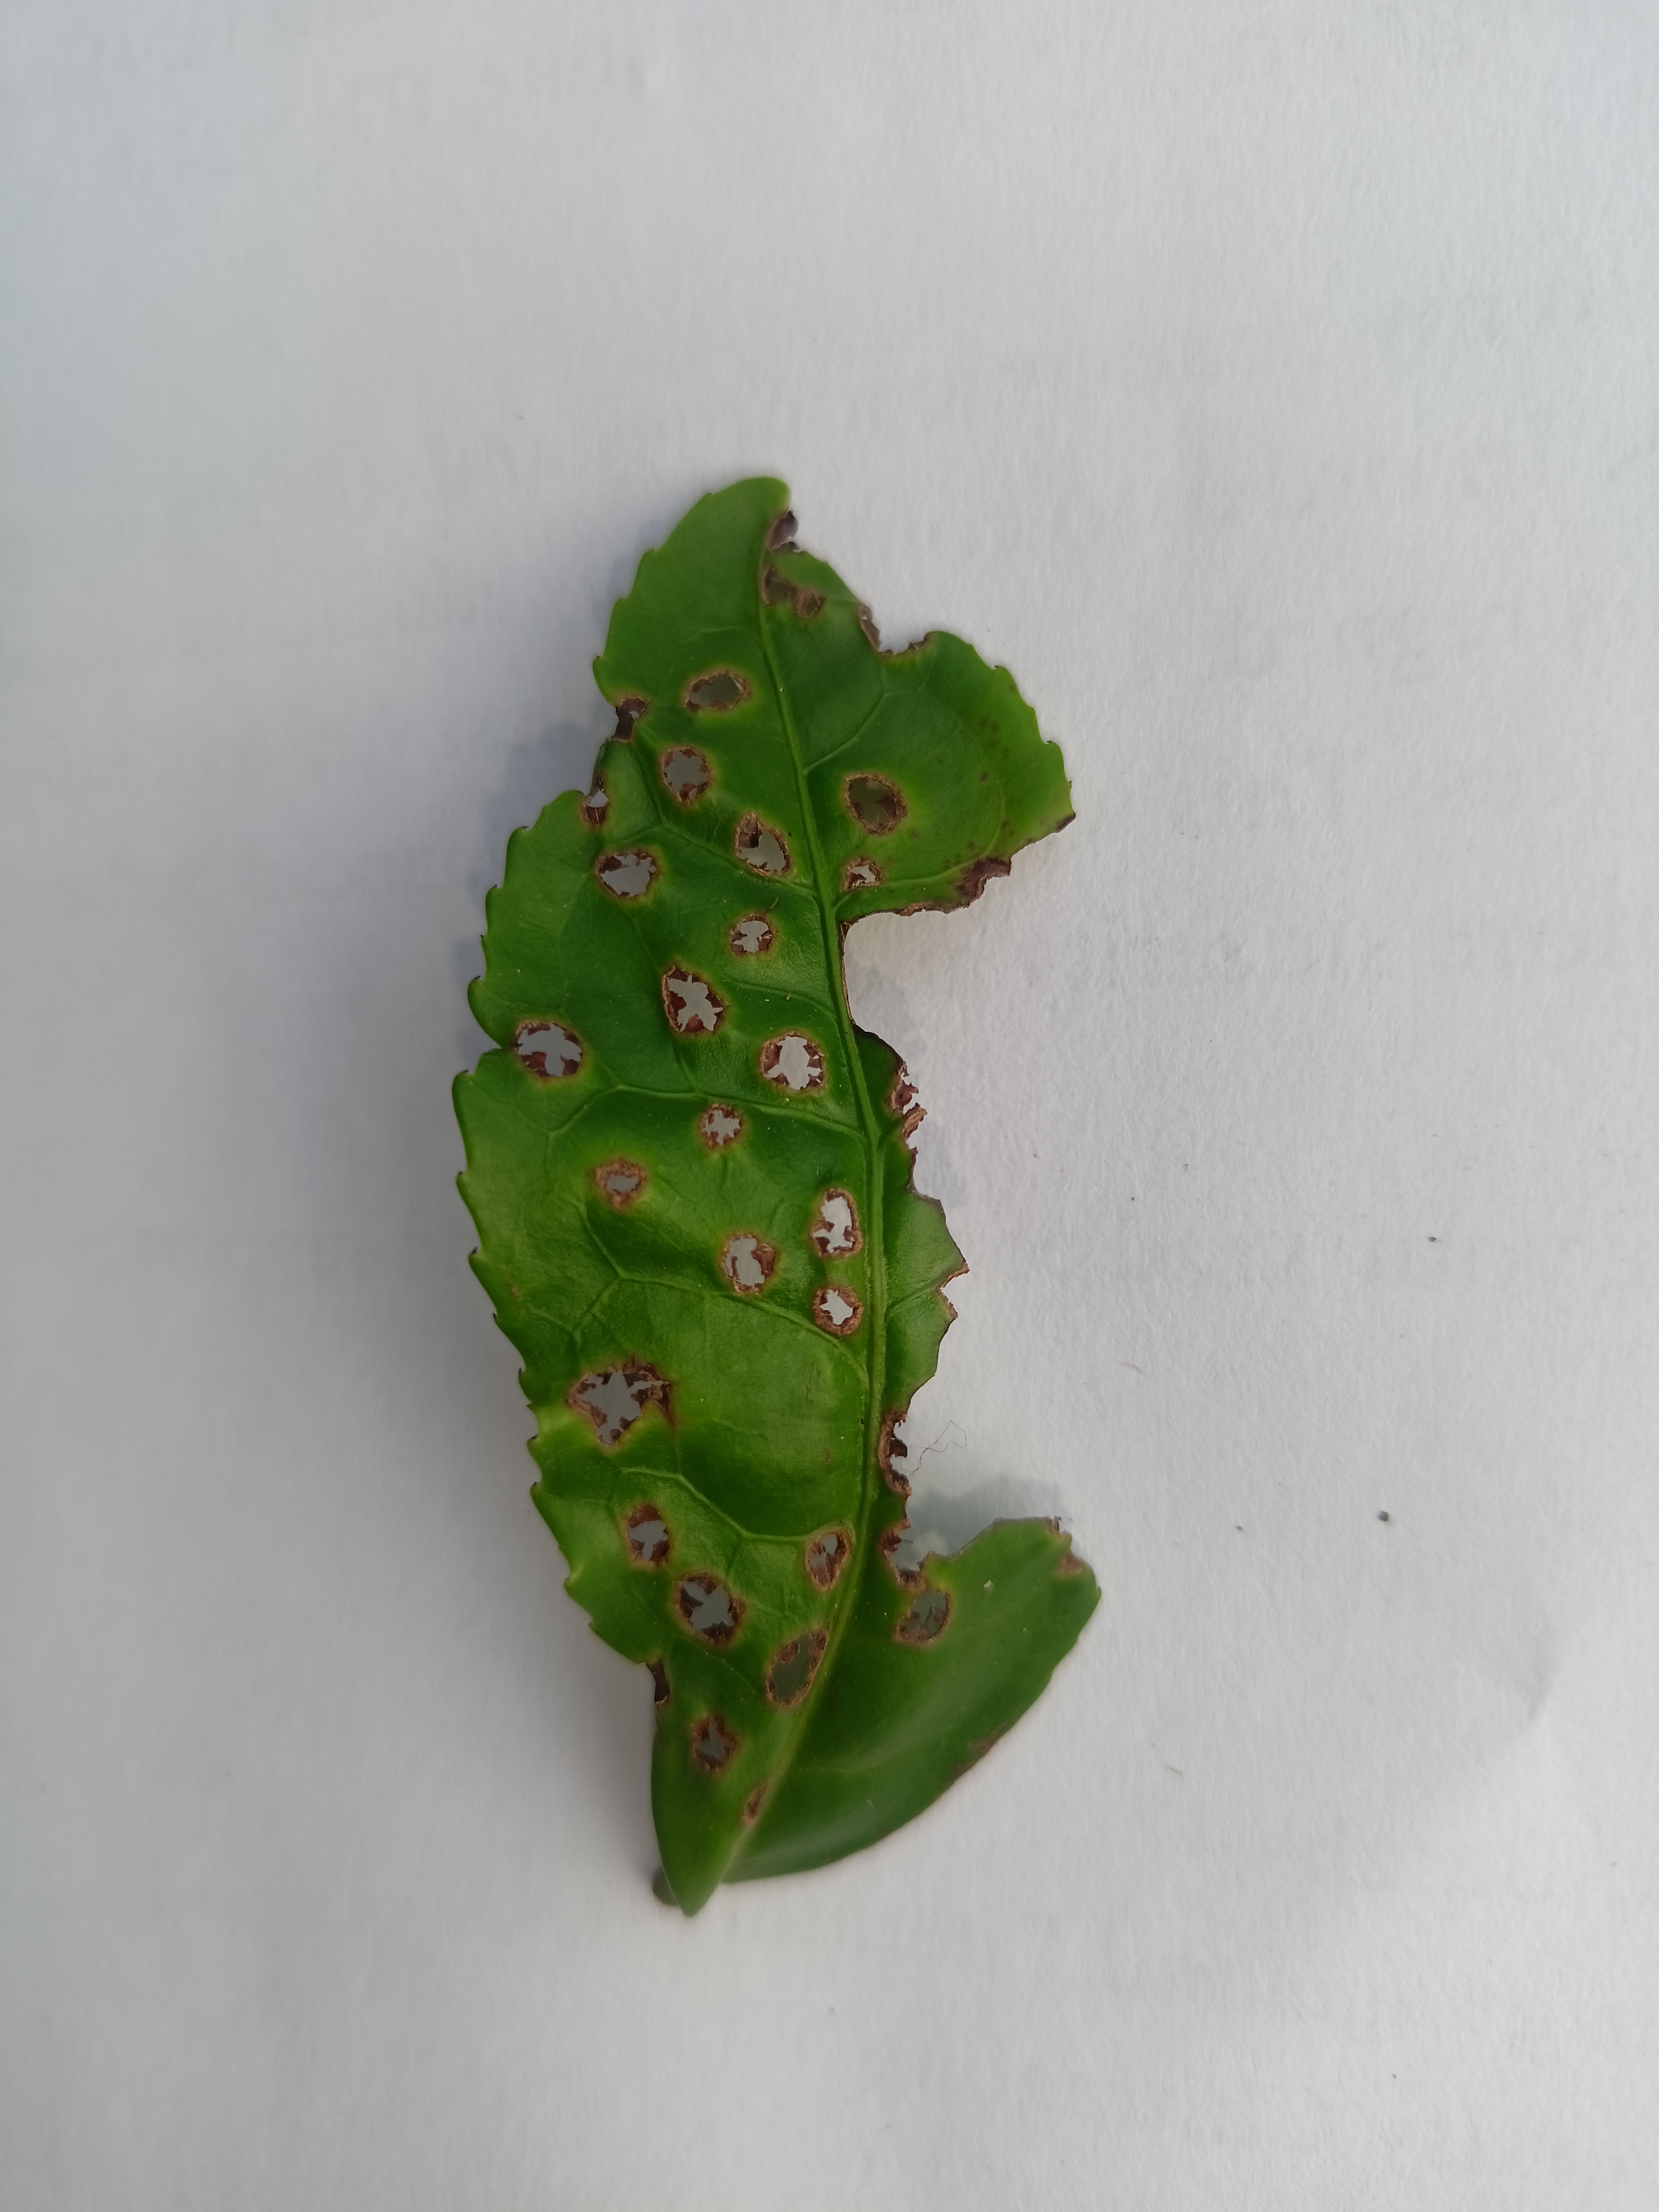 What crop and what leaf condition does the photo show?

tea, helopeltis
